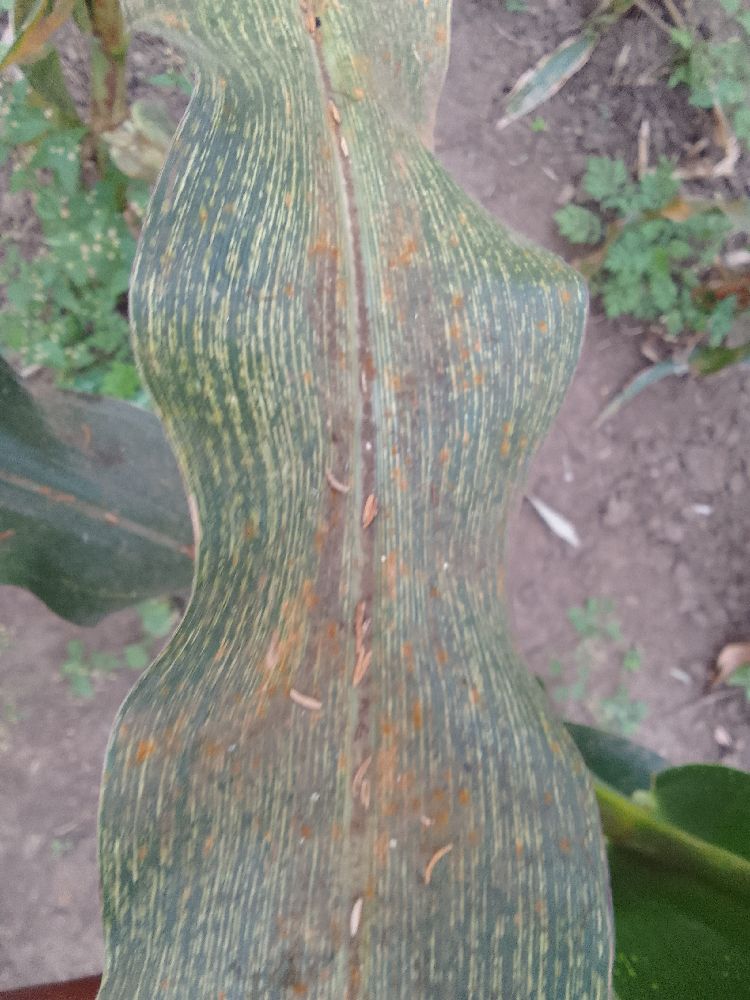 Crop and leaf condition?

maize, maize streak virus
